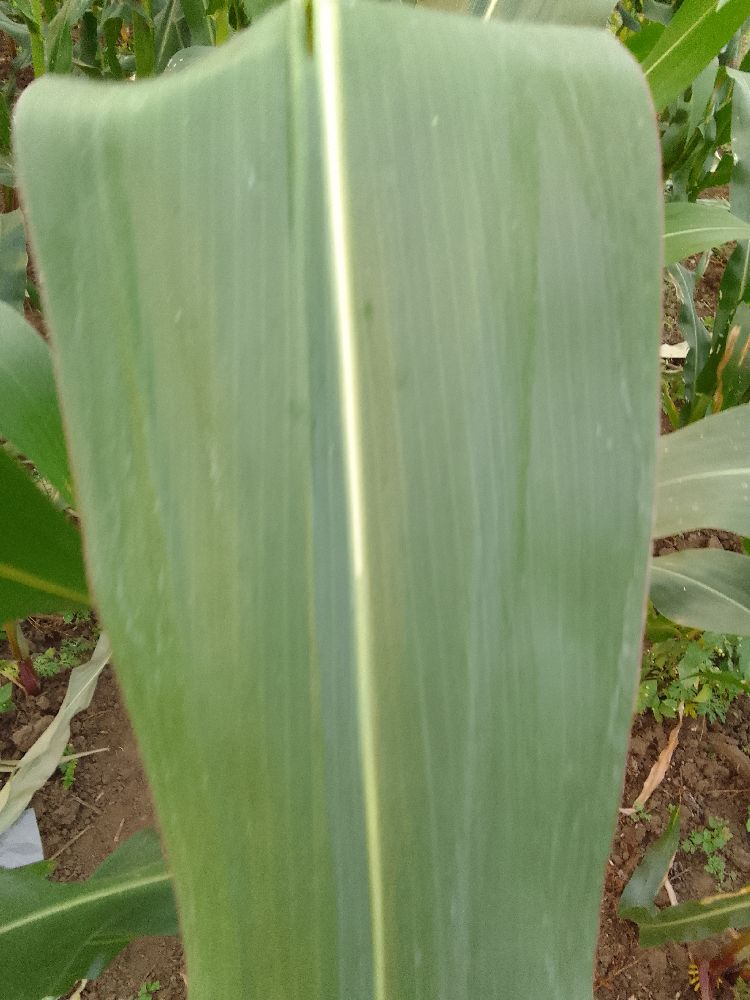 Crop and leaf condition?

maize, healthy
